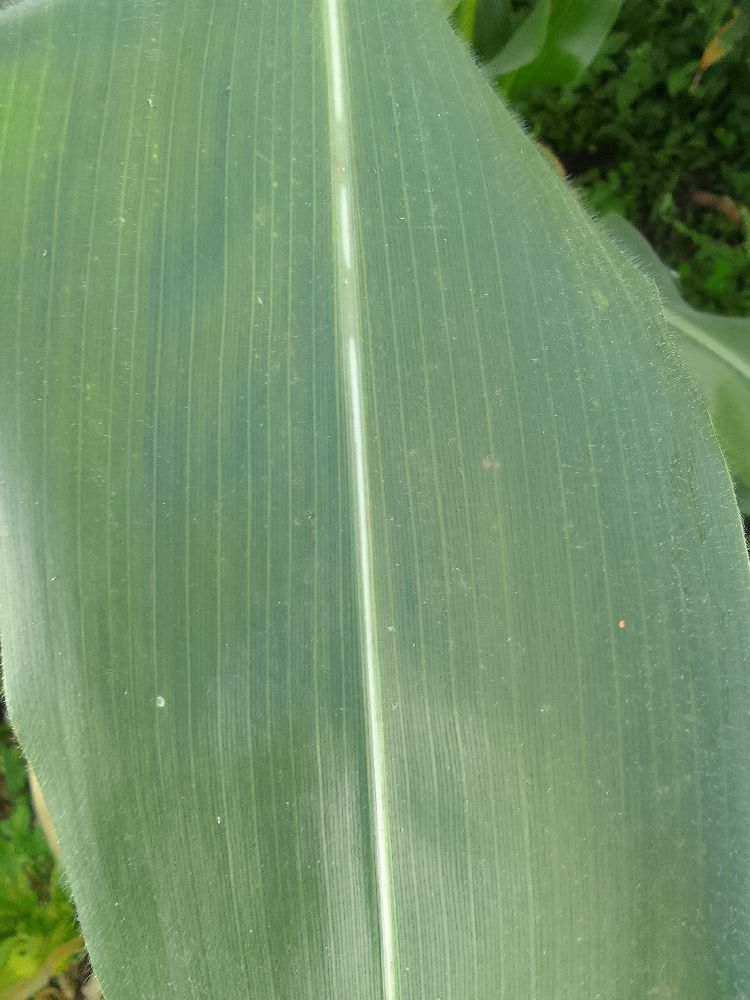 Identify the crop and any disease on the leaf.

maize, healthy
